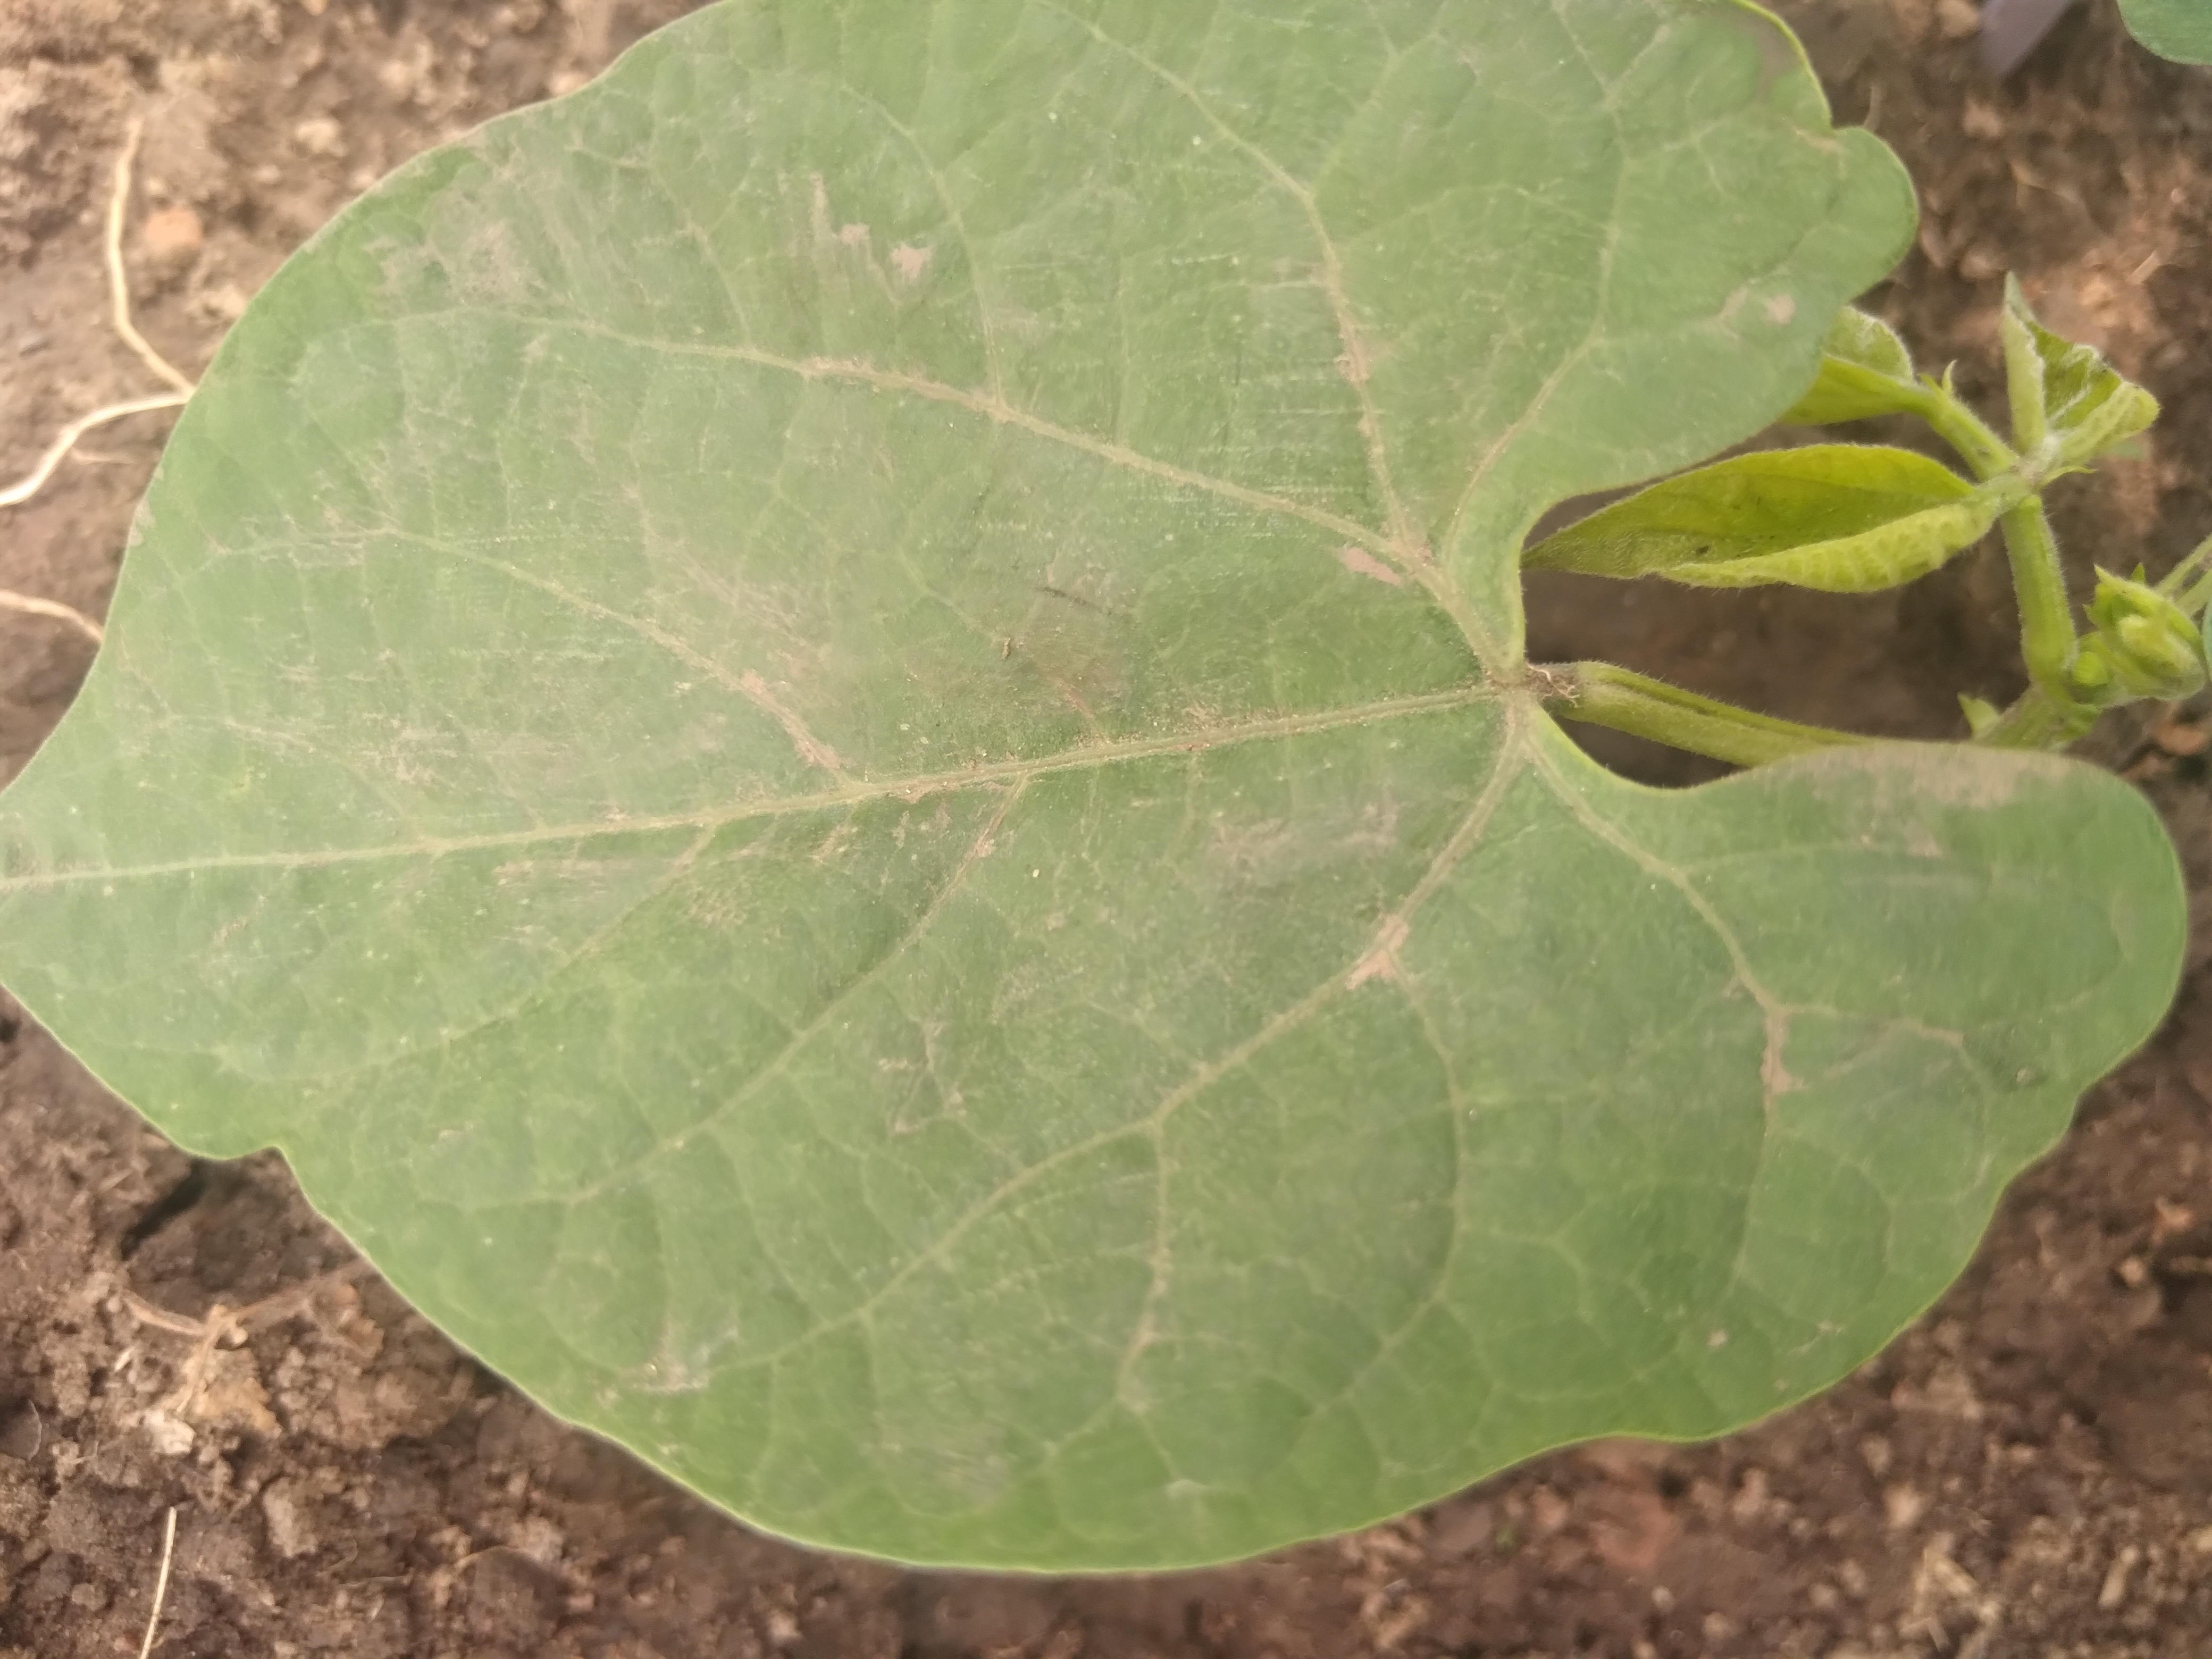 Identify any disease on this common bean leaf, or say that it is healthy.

healthy
